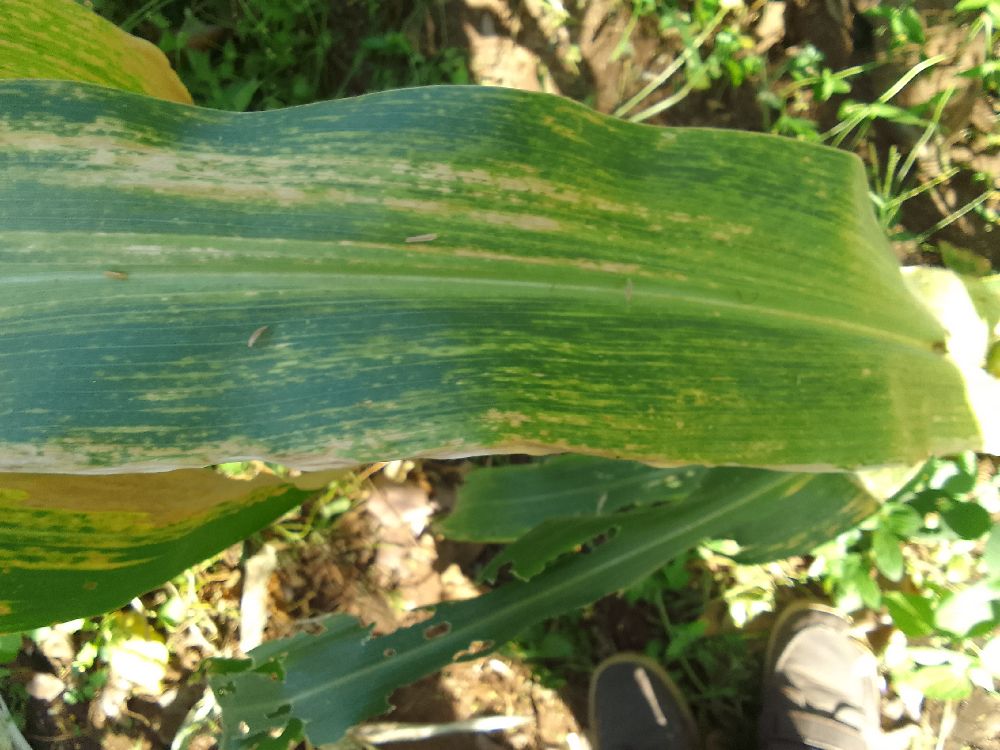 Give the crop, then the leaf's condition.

maize, maize lethal necrosis
